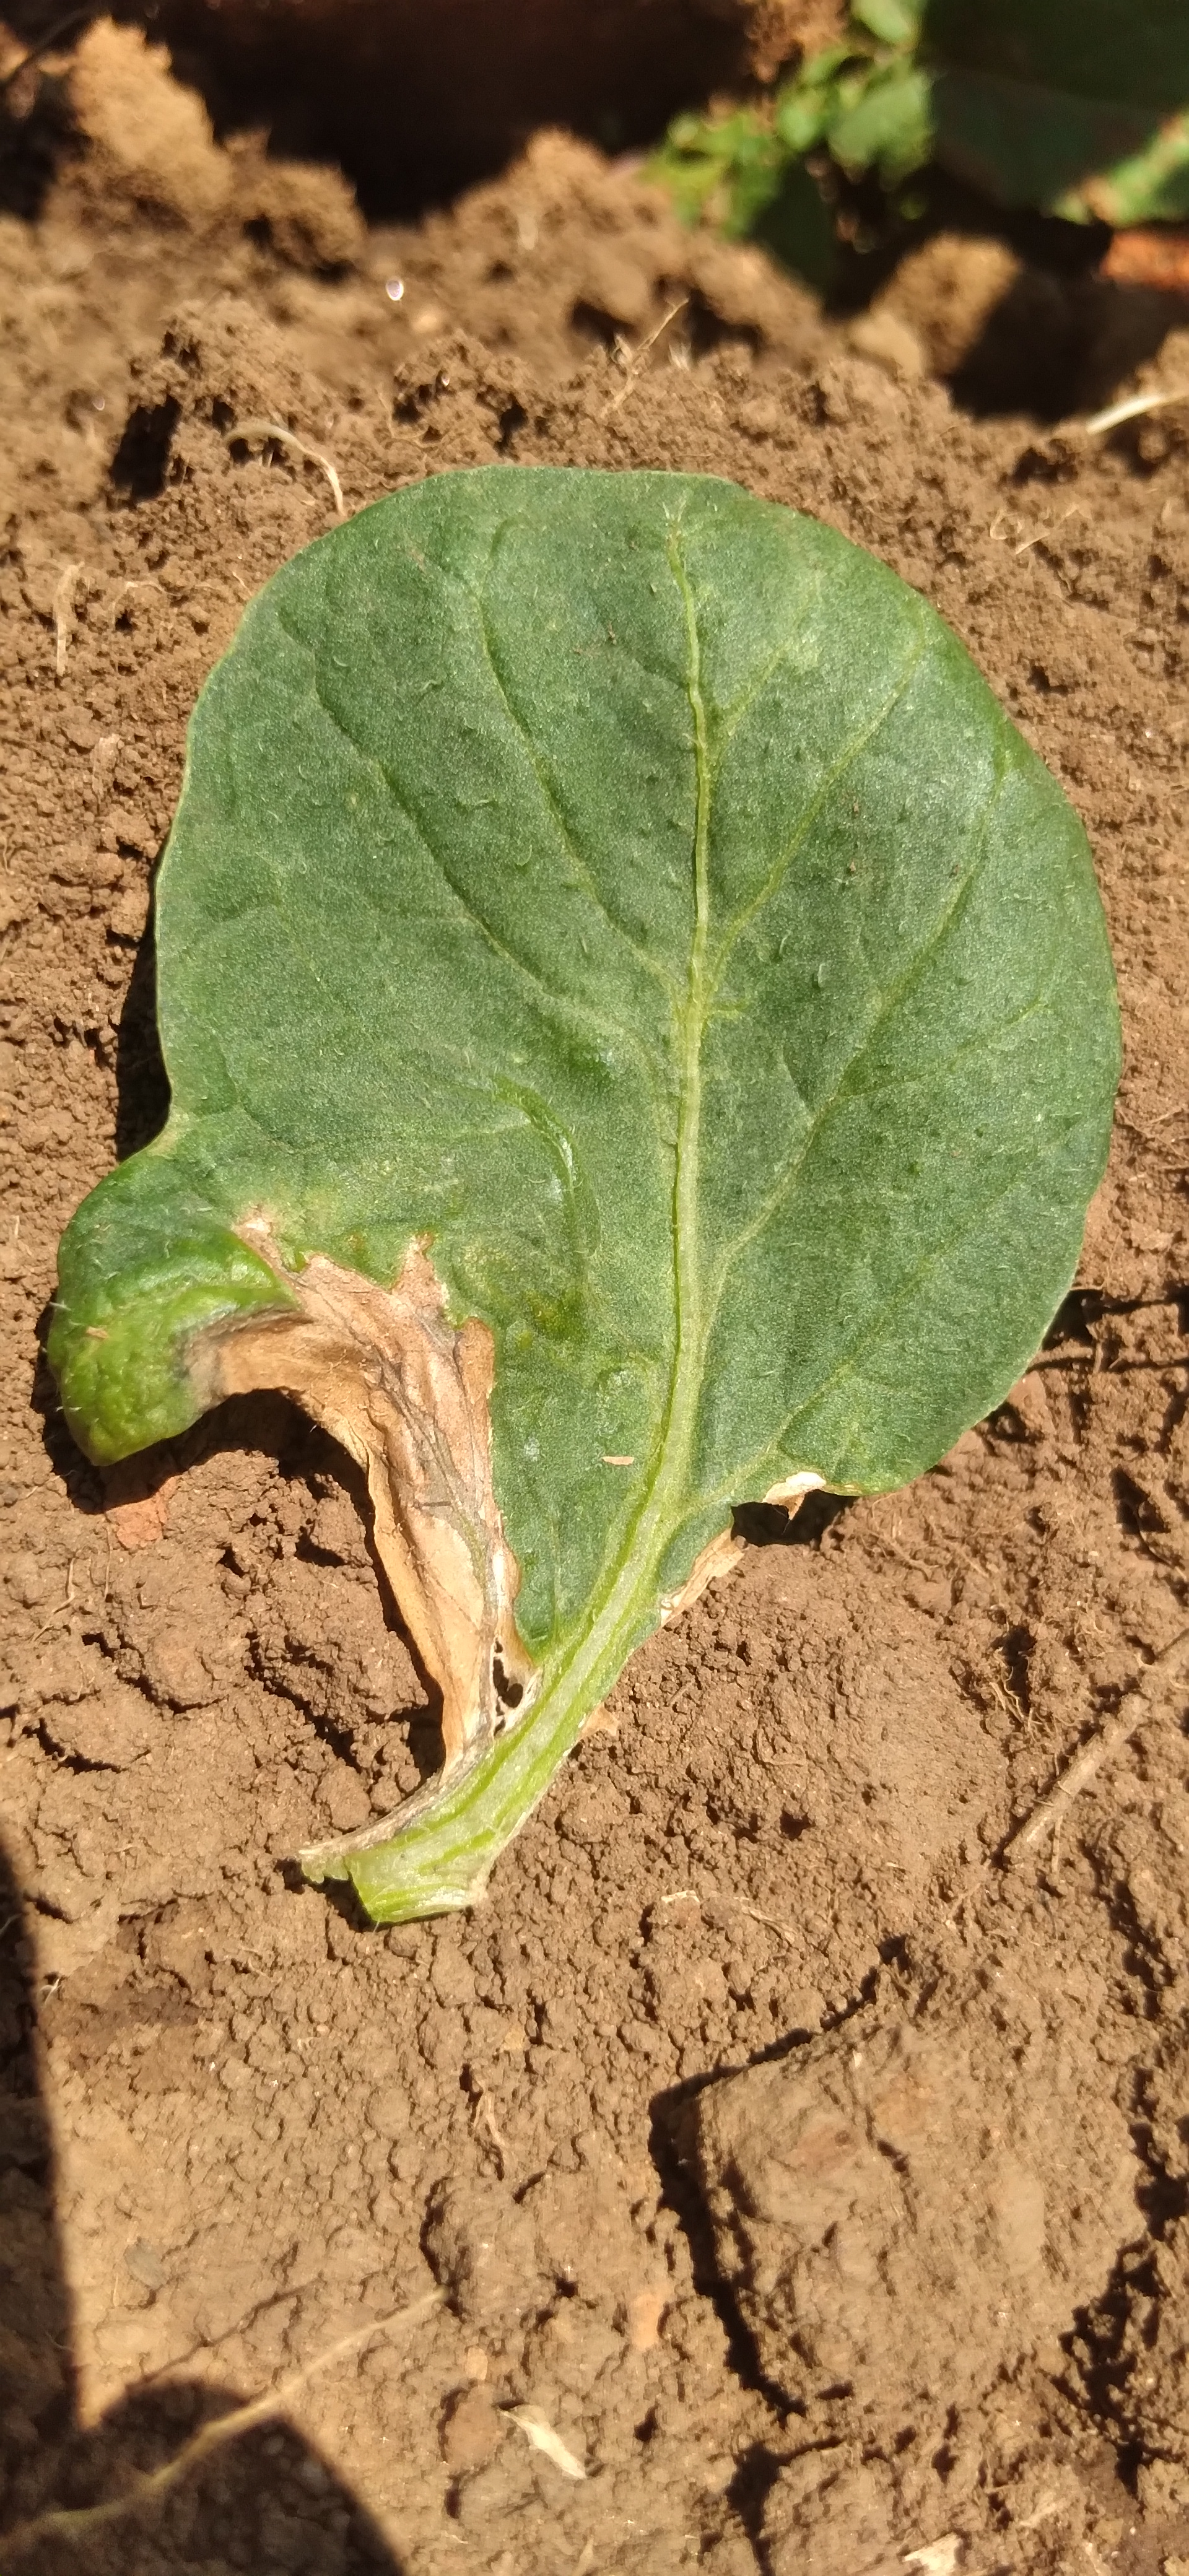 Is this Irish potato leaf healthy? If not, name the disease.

early blight
